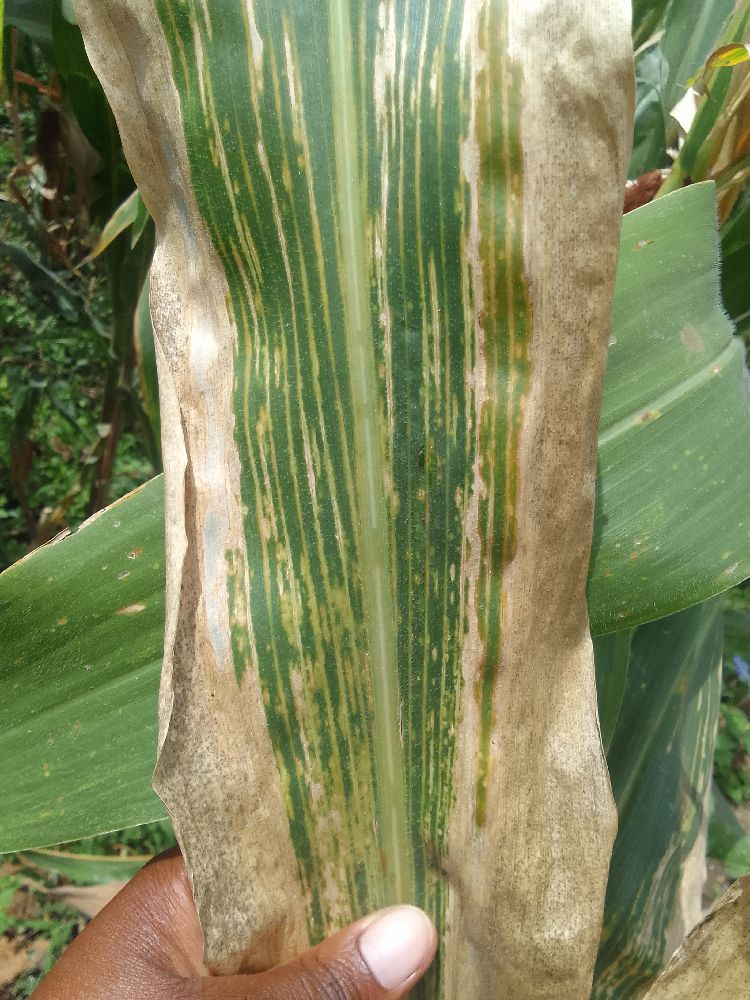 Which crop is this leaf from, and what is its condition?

maize, maize lethal necrosis
